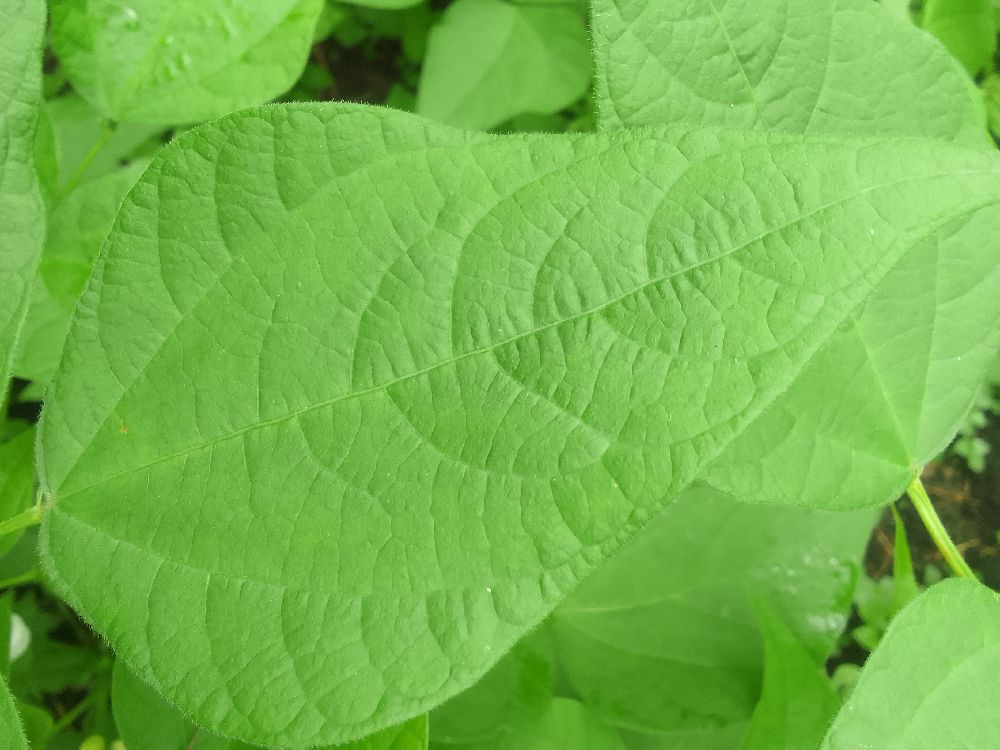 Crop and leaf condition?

common bean, healthy
